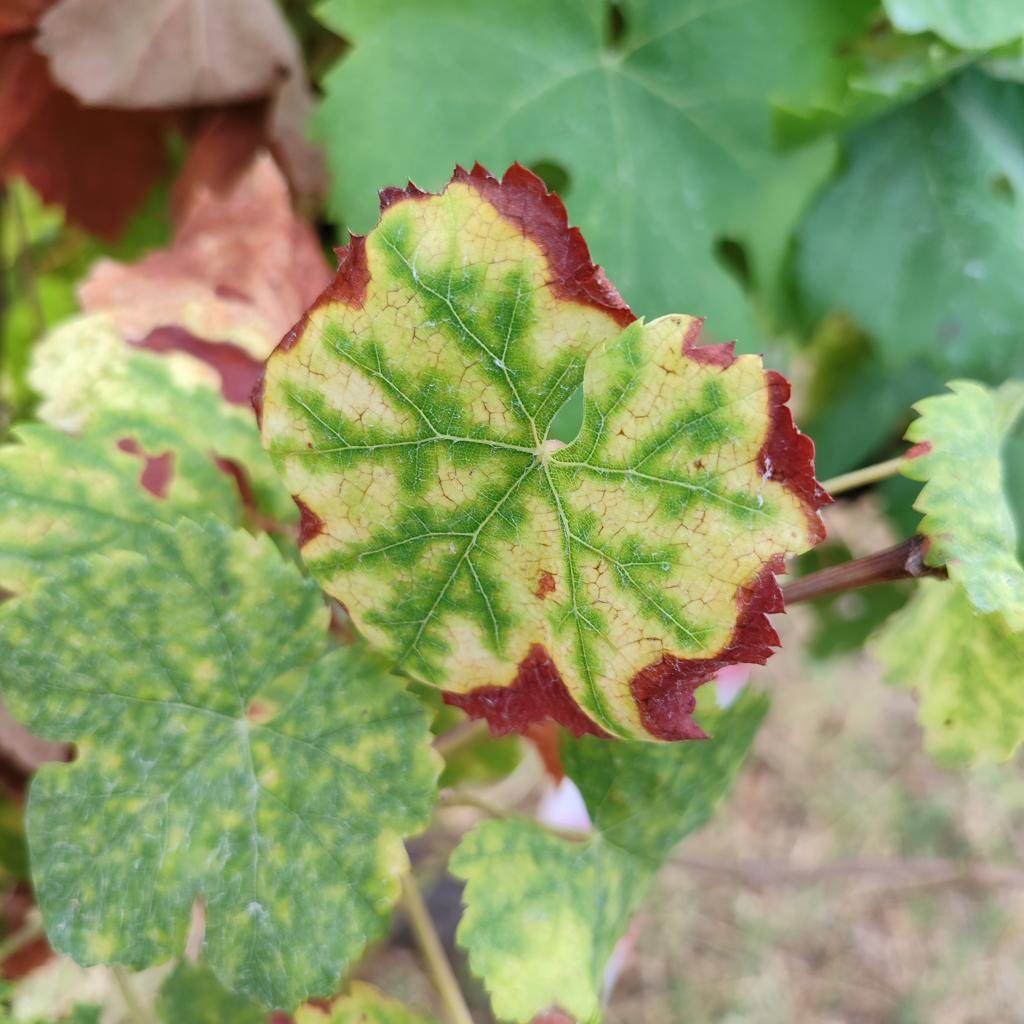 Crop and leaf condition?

grapevine, esca complex
